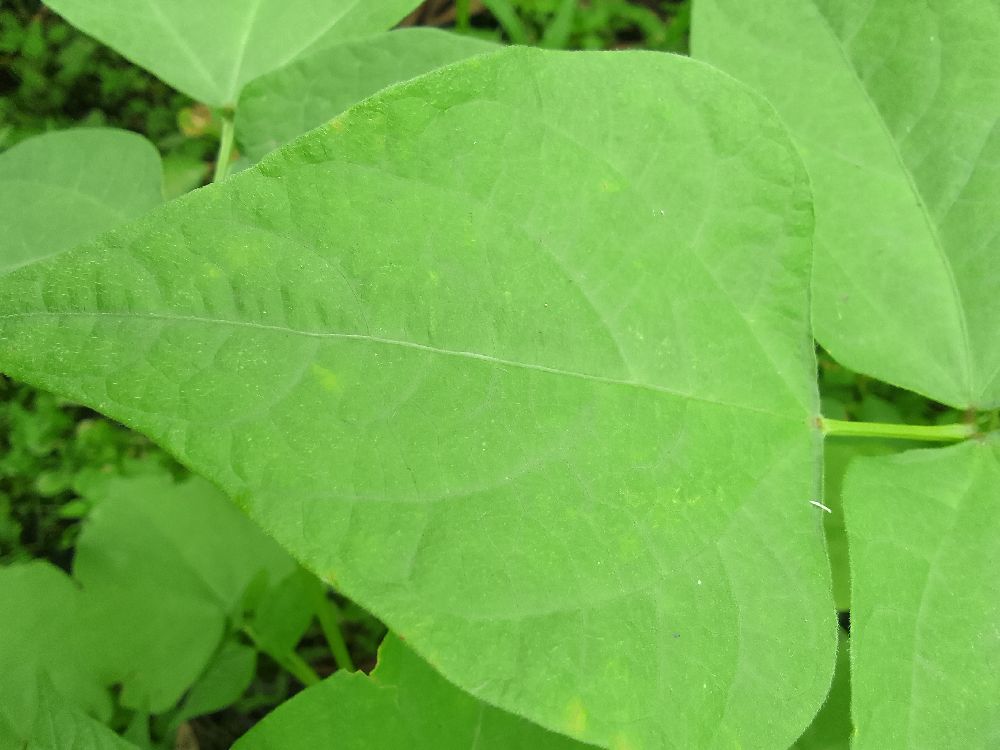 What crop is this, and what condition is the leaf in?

common bean, healthy
